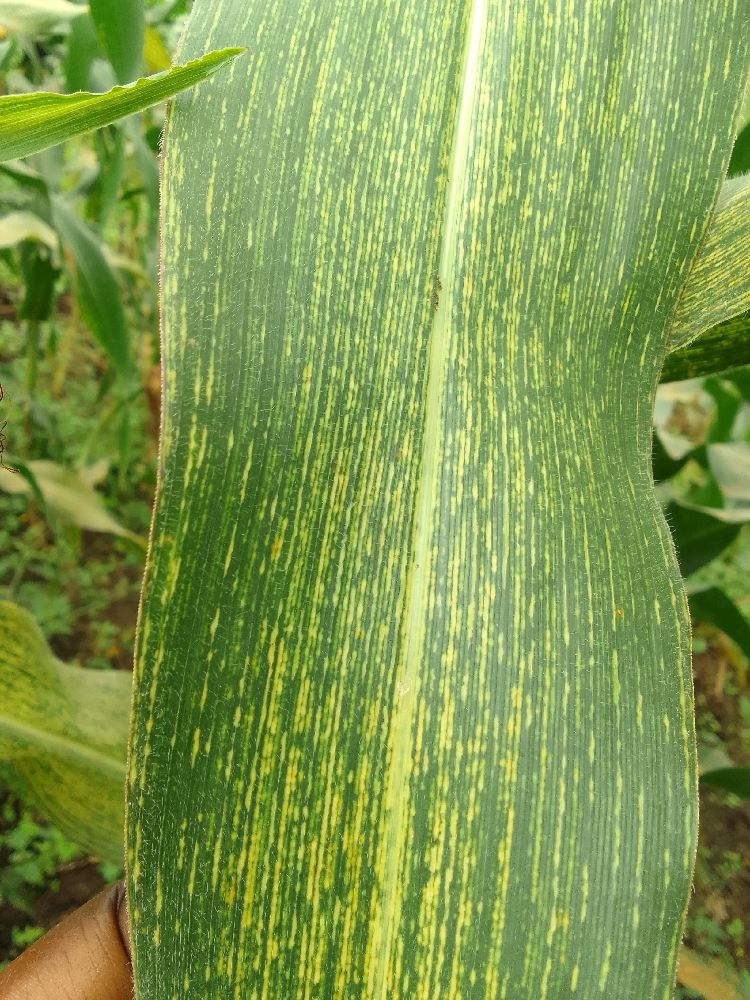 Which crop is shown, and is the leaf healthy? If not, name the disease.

maize, maize streak virus
